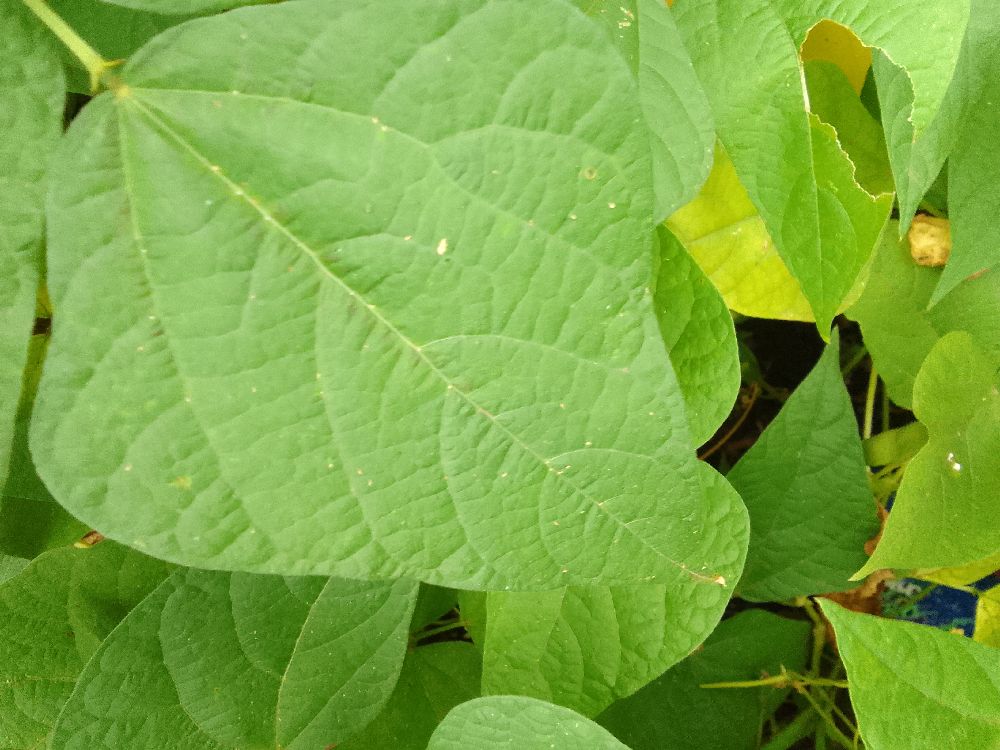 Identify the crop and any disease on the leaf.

common bean, healthy
